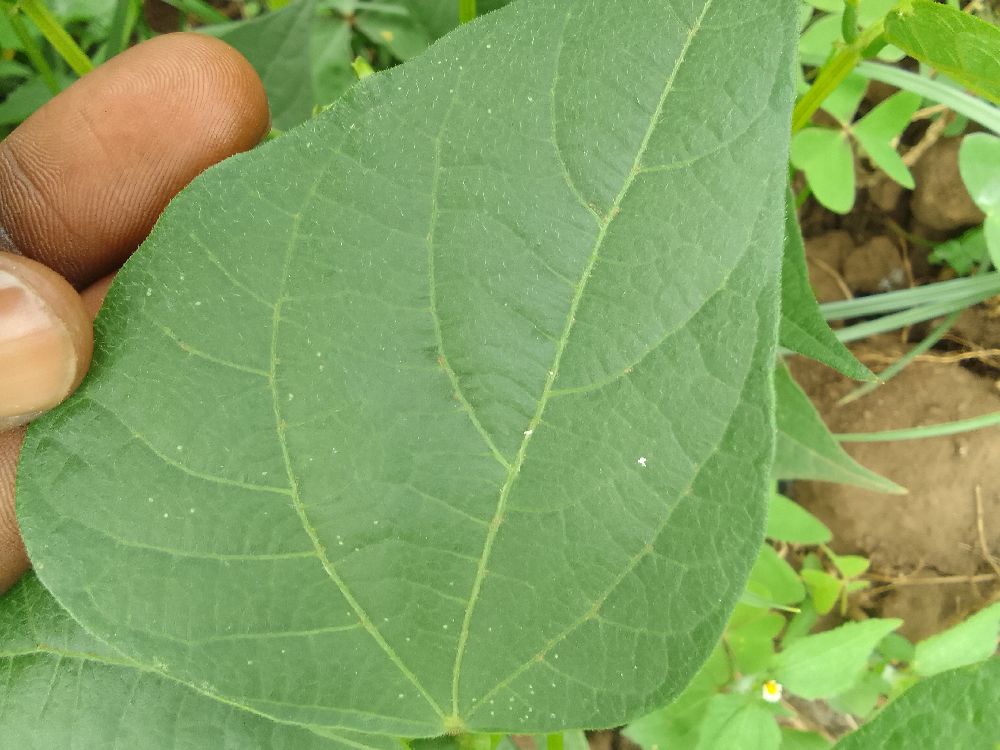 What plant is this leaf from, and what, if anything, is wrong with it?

common bean, healthy
